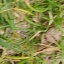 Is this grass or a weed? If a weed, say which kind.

grass
